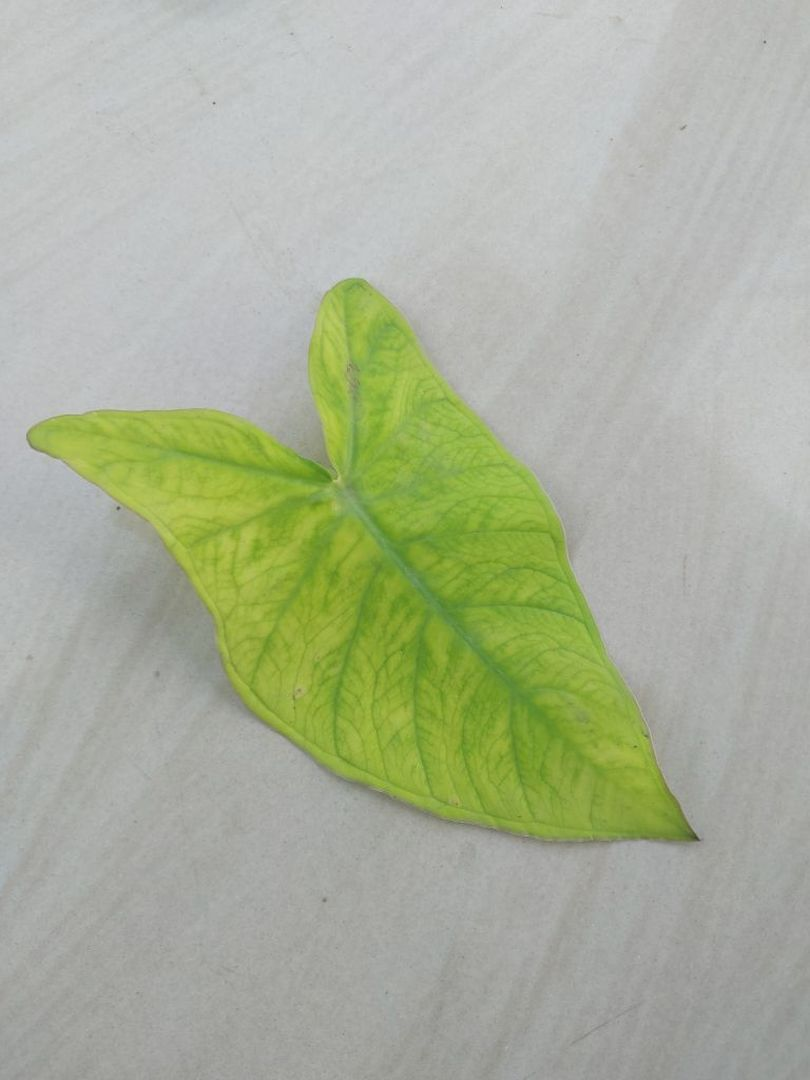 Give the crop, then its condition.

taro, mosaic
